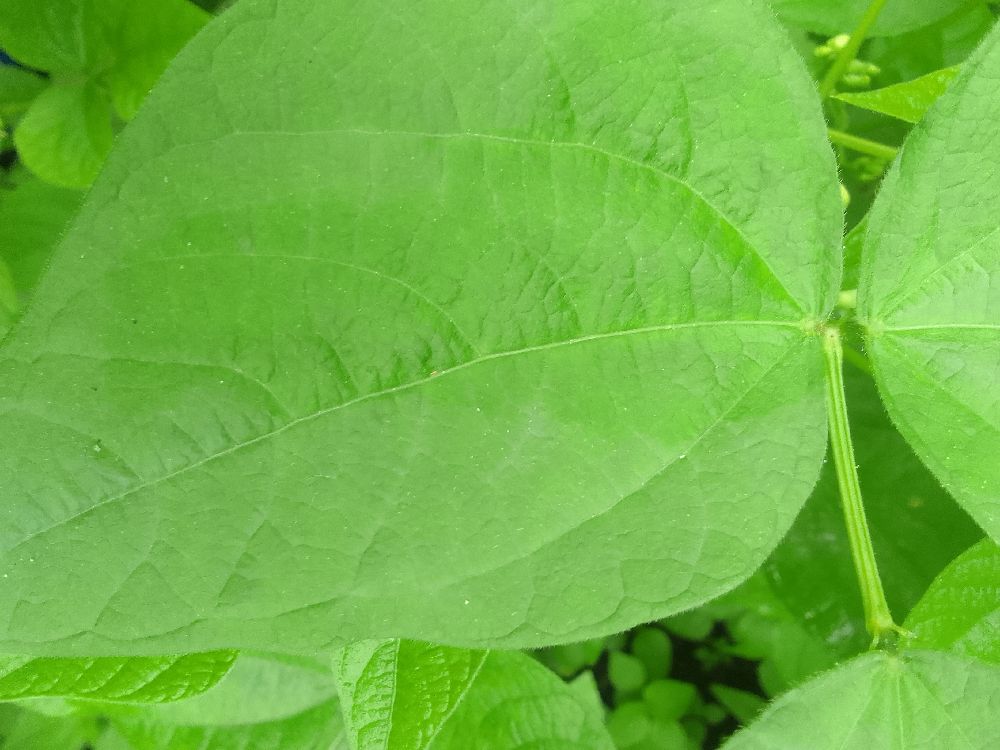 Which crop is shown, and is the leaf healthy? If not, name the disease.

common bean, healthy
